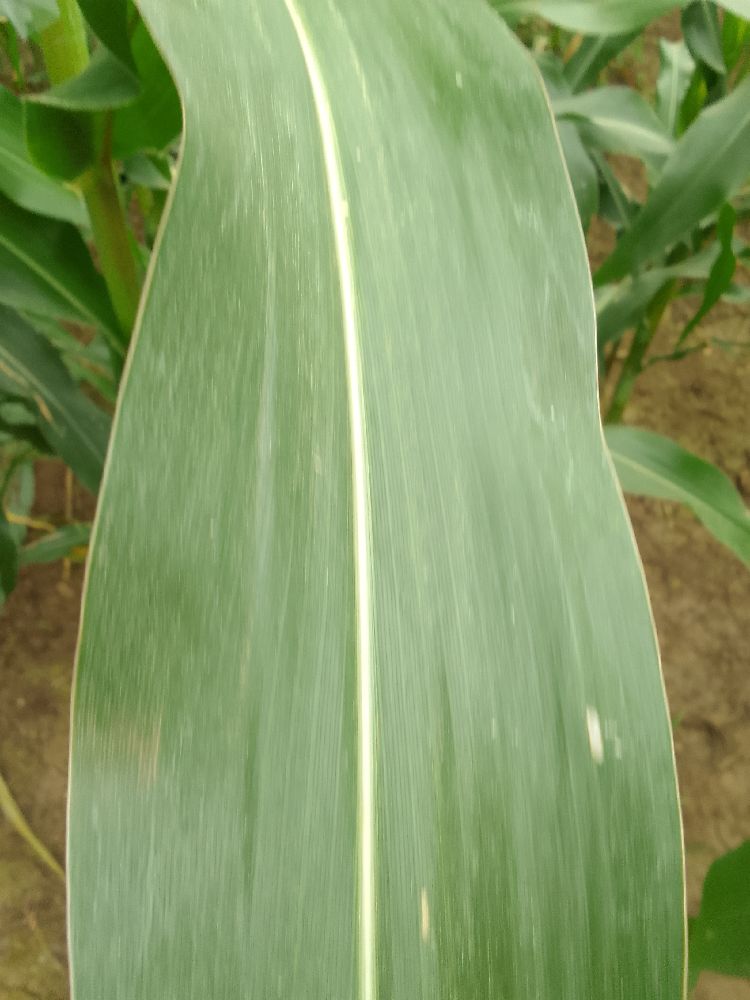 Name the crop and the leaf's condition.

maize, healthy
